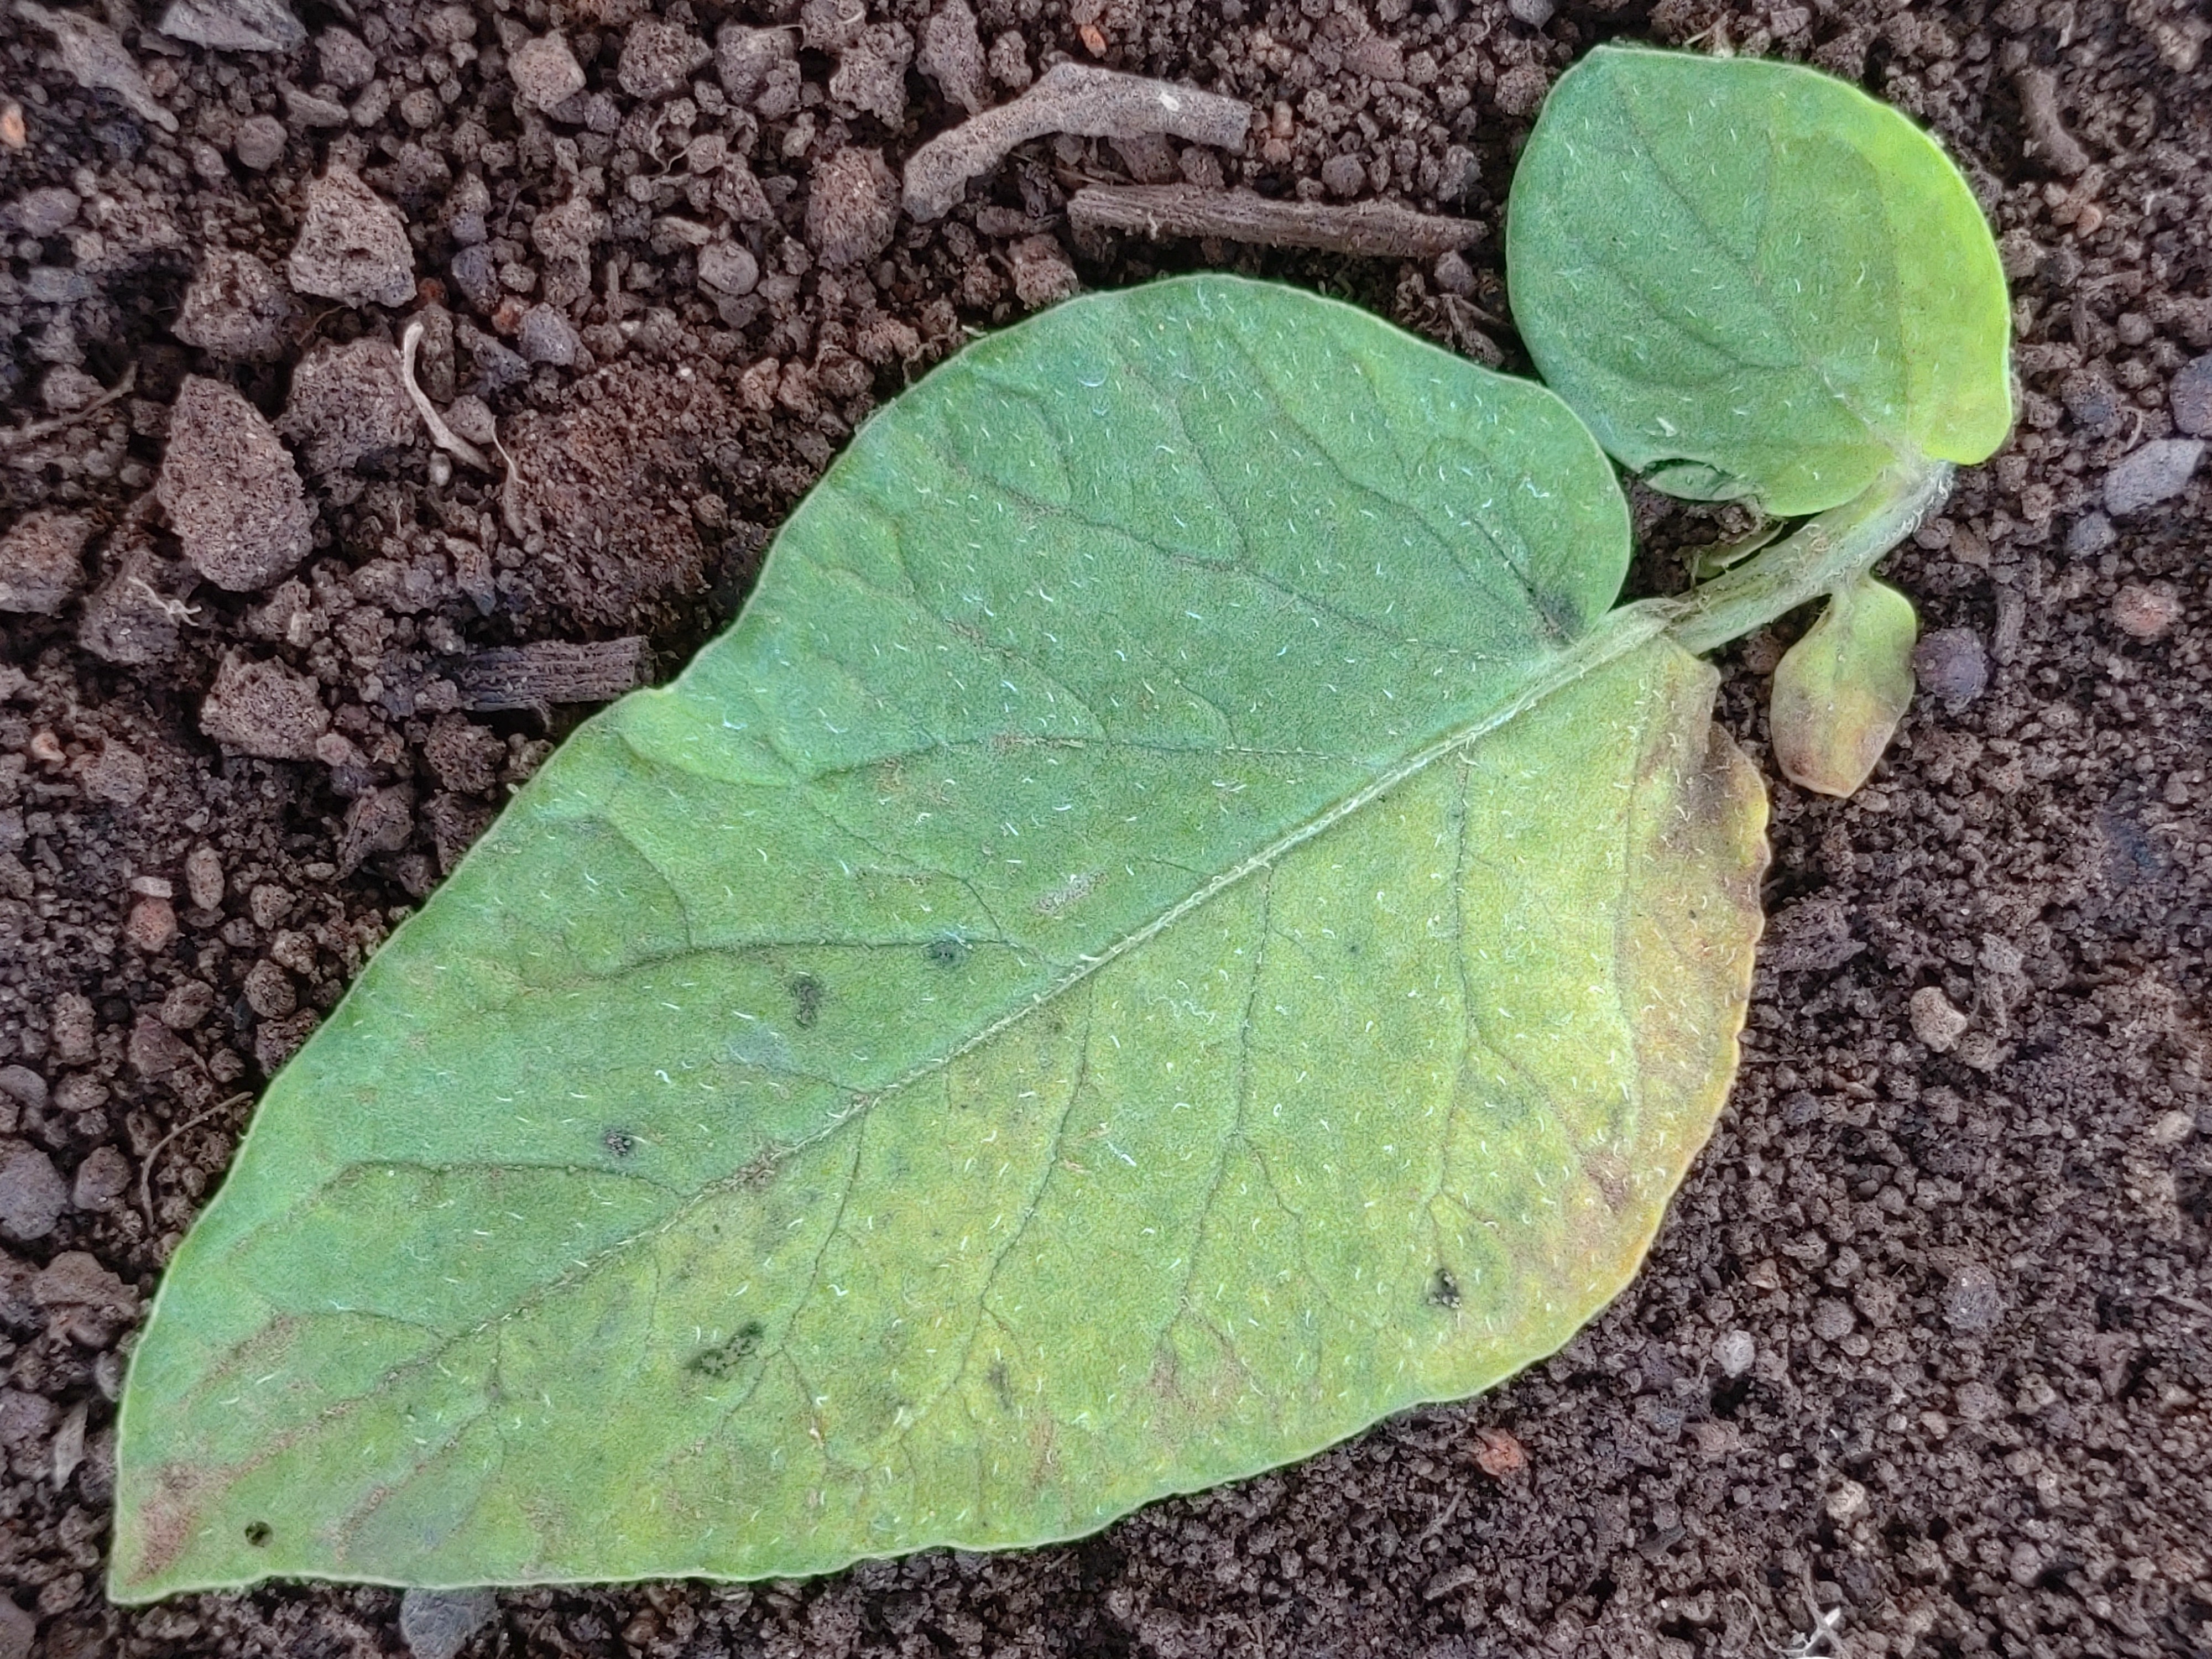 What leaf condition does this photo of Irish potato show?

late blight
